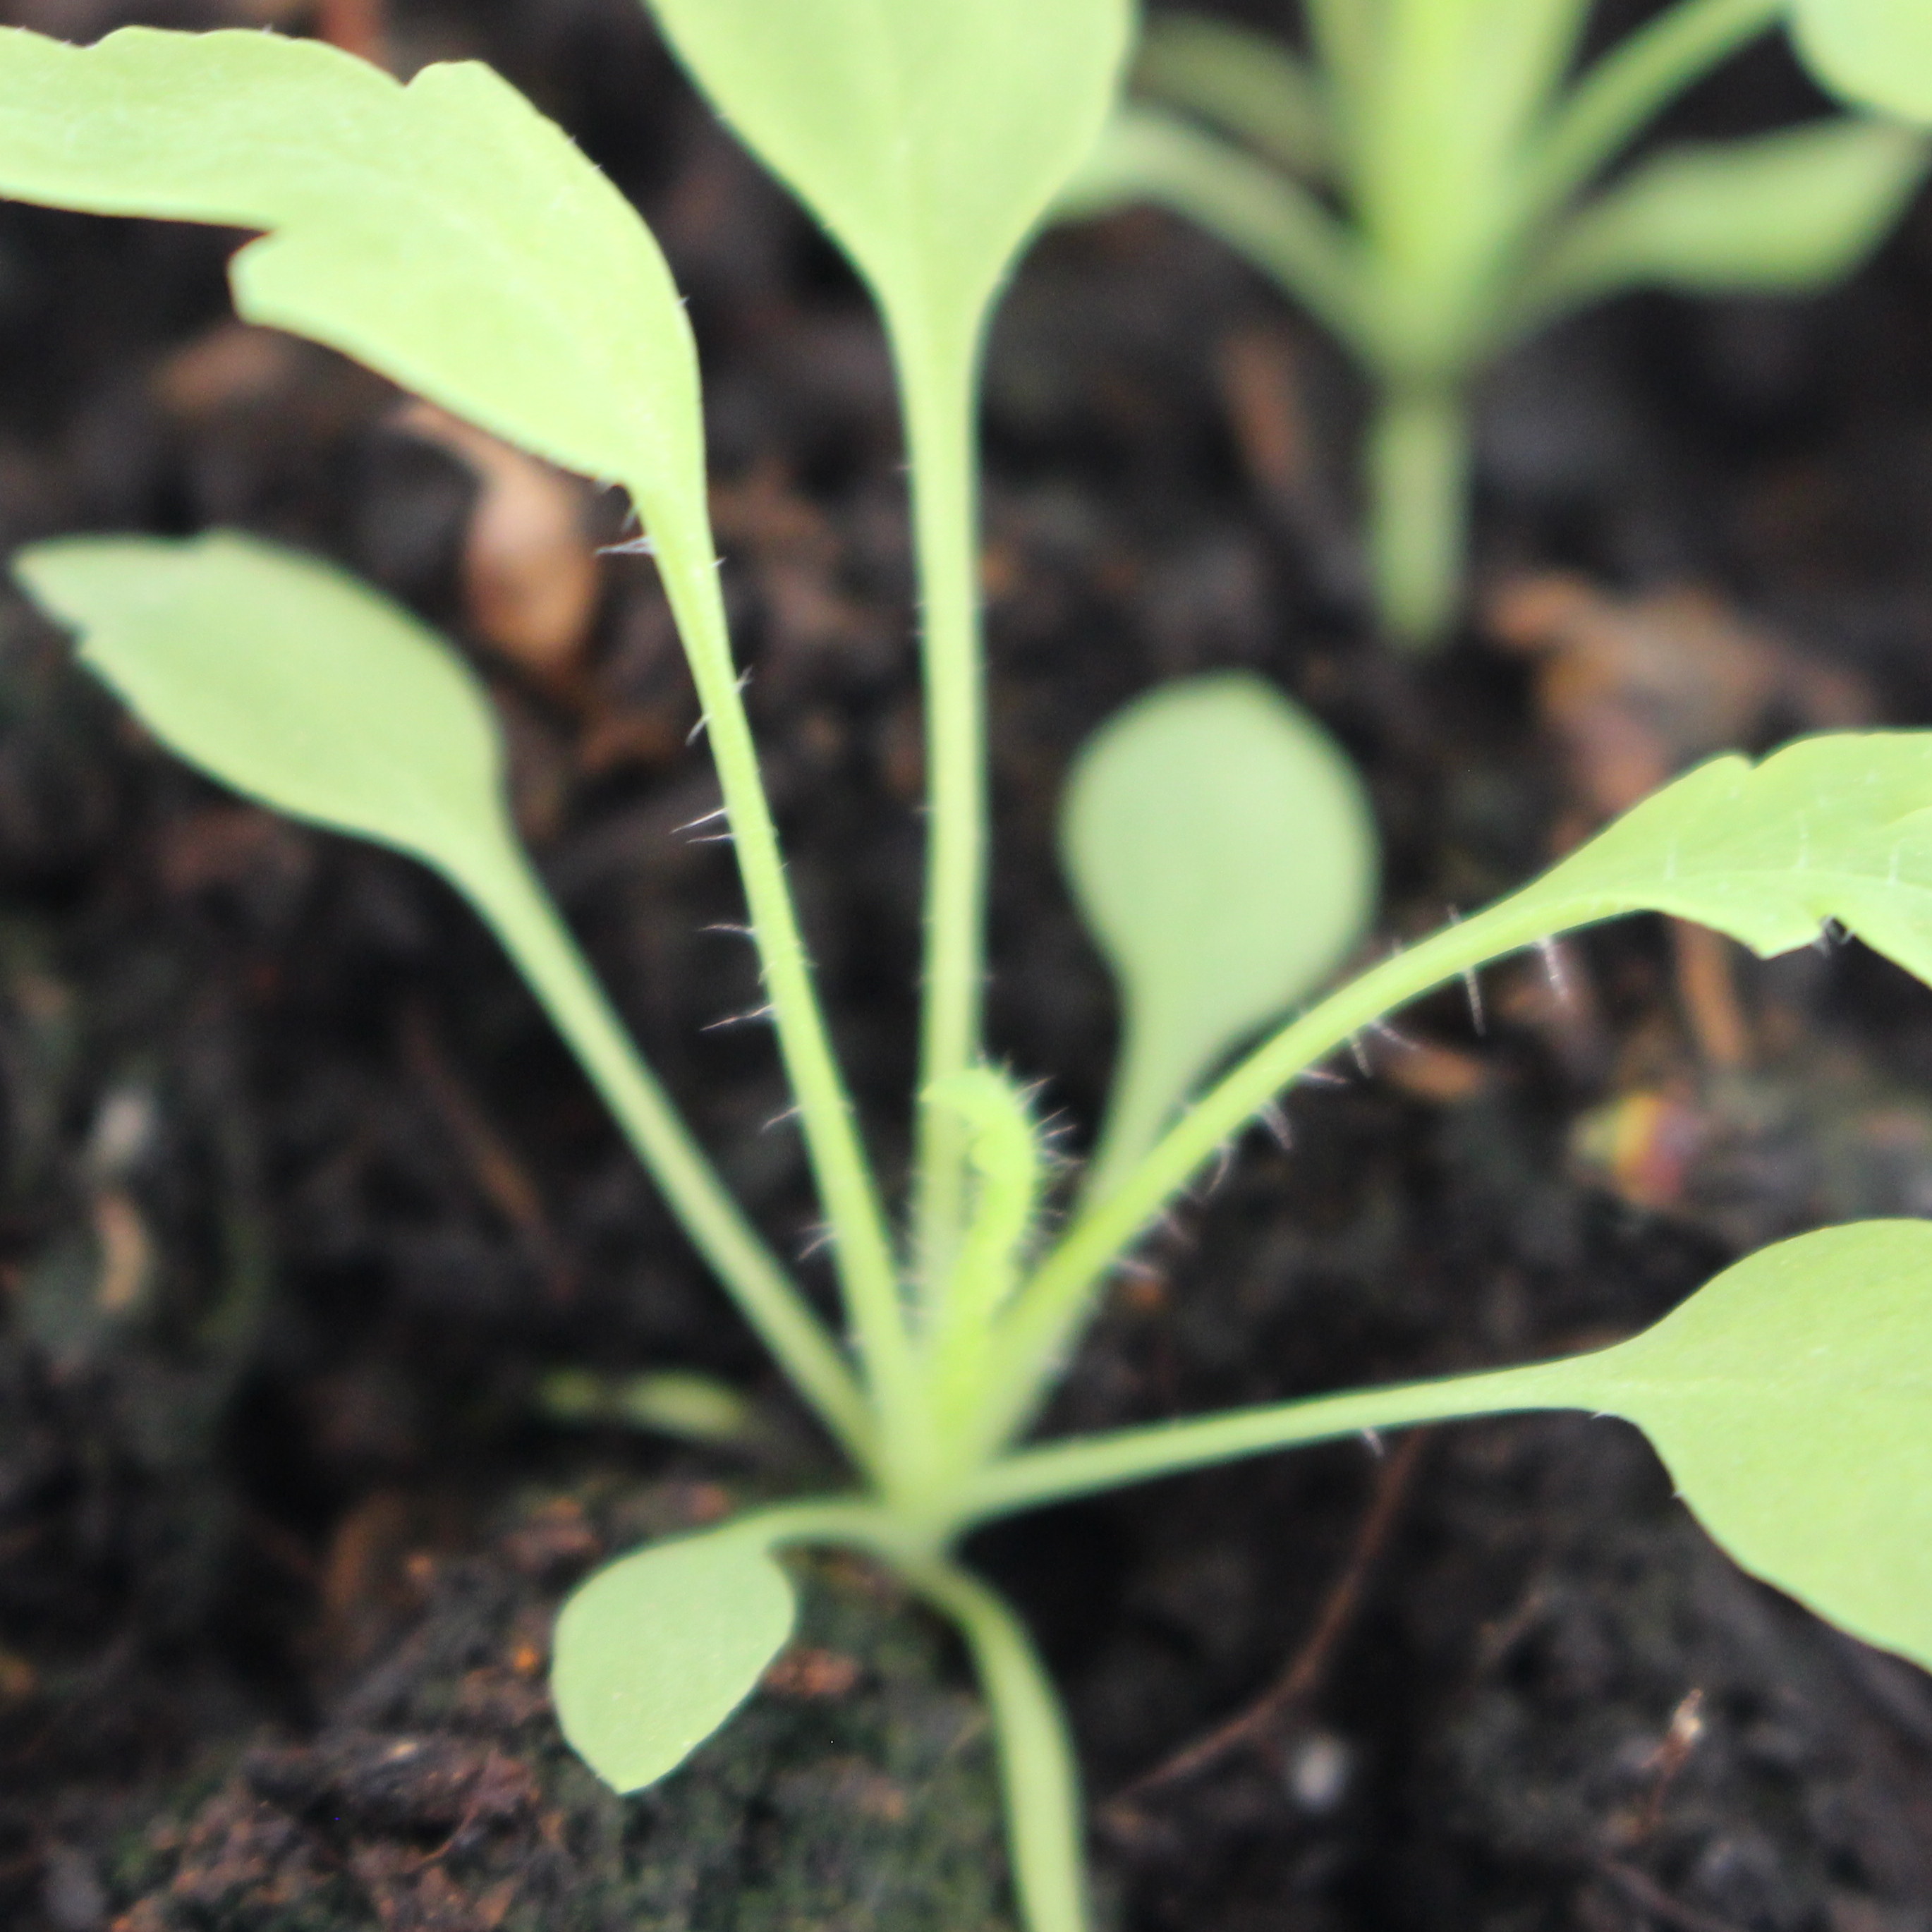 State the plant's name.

Papaver rhoeas
